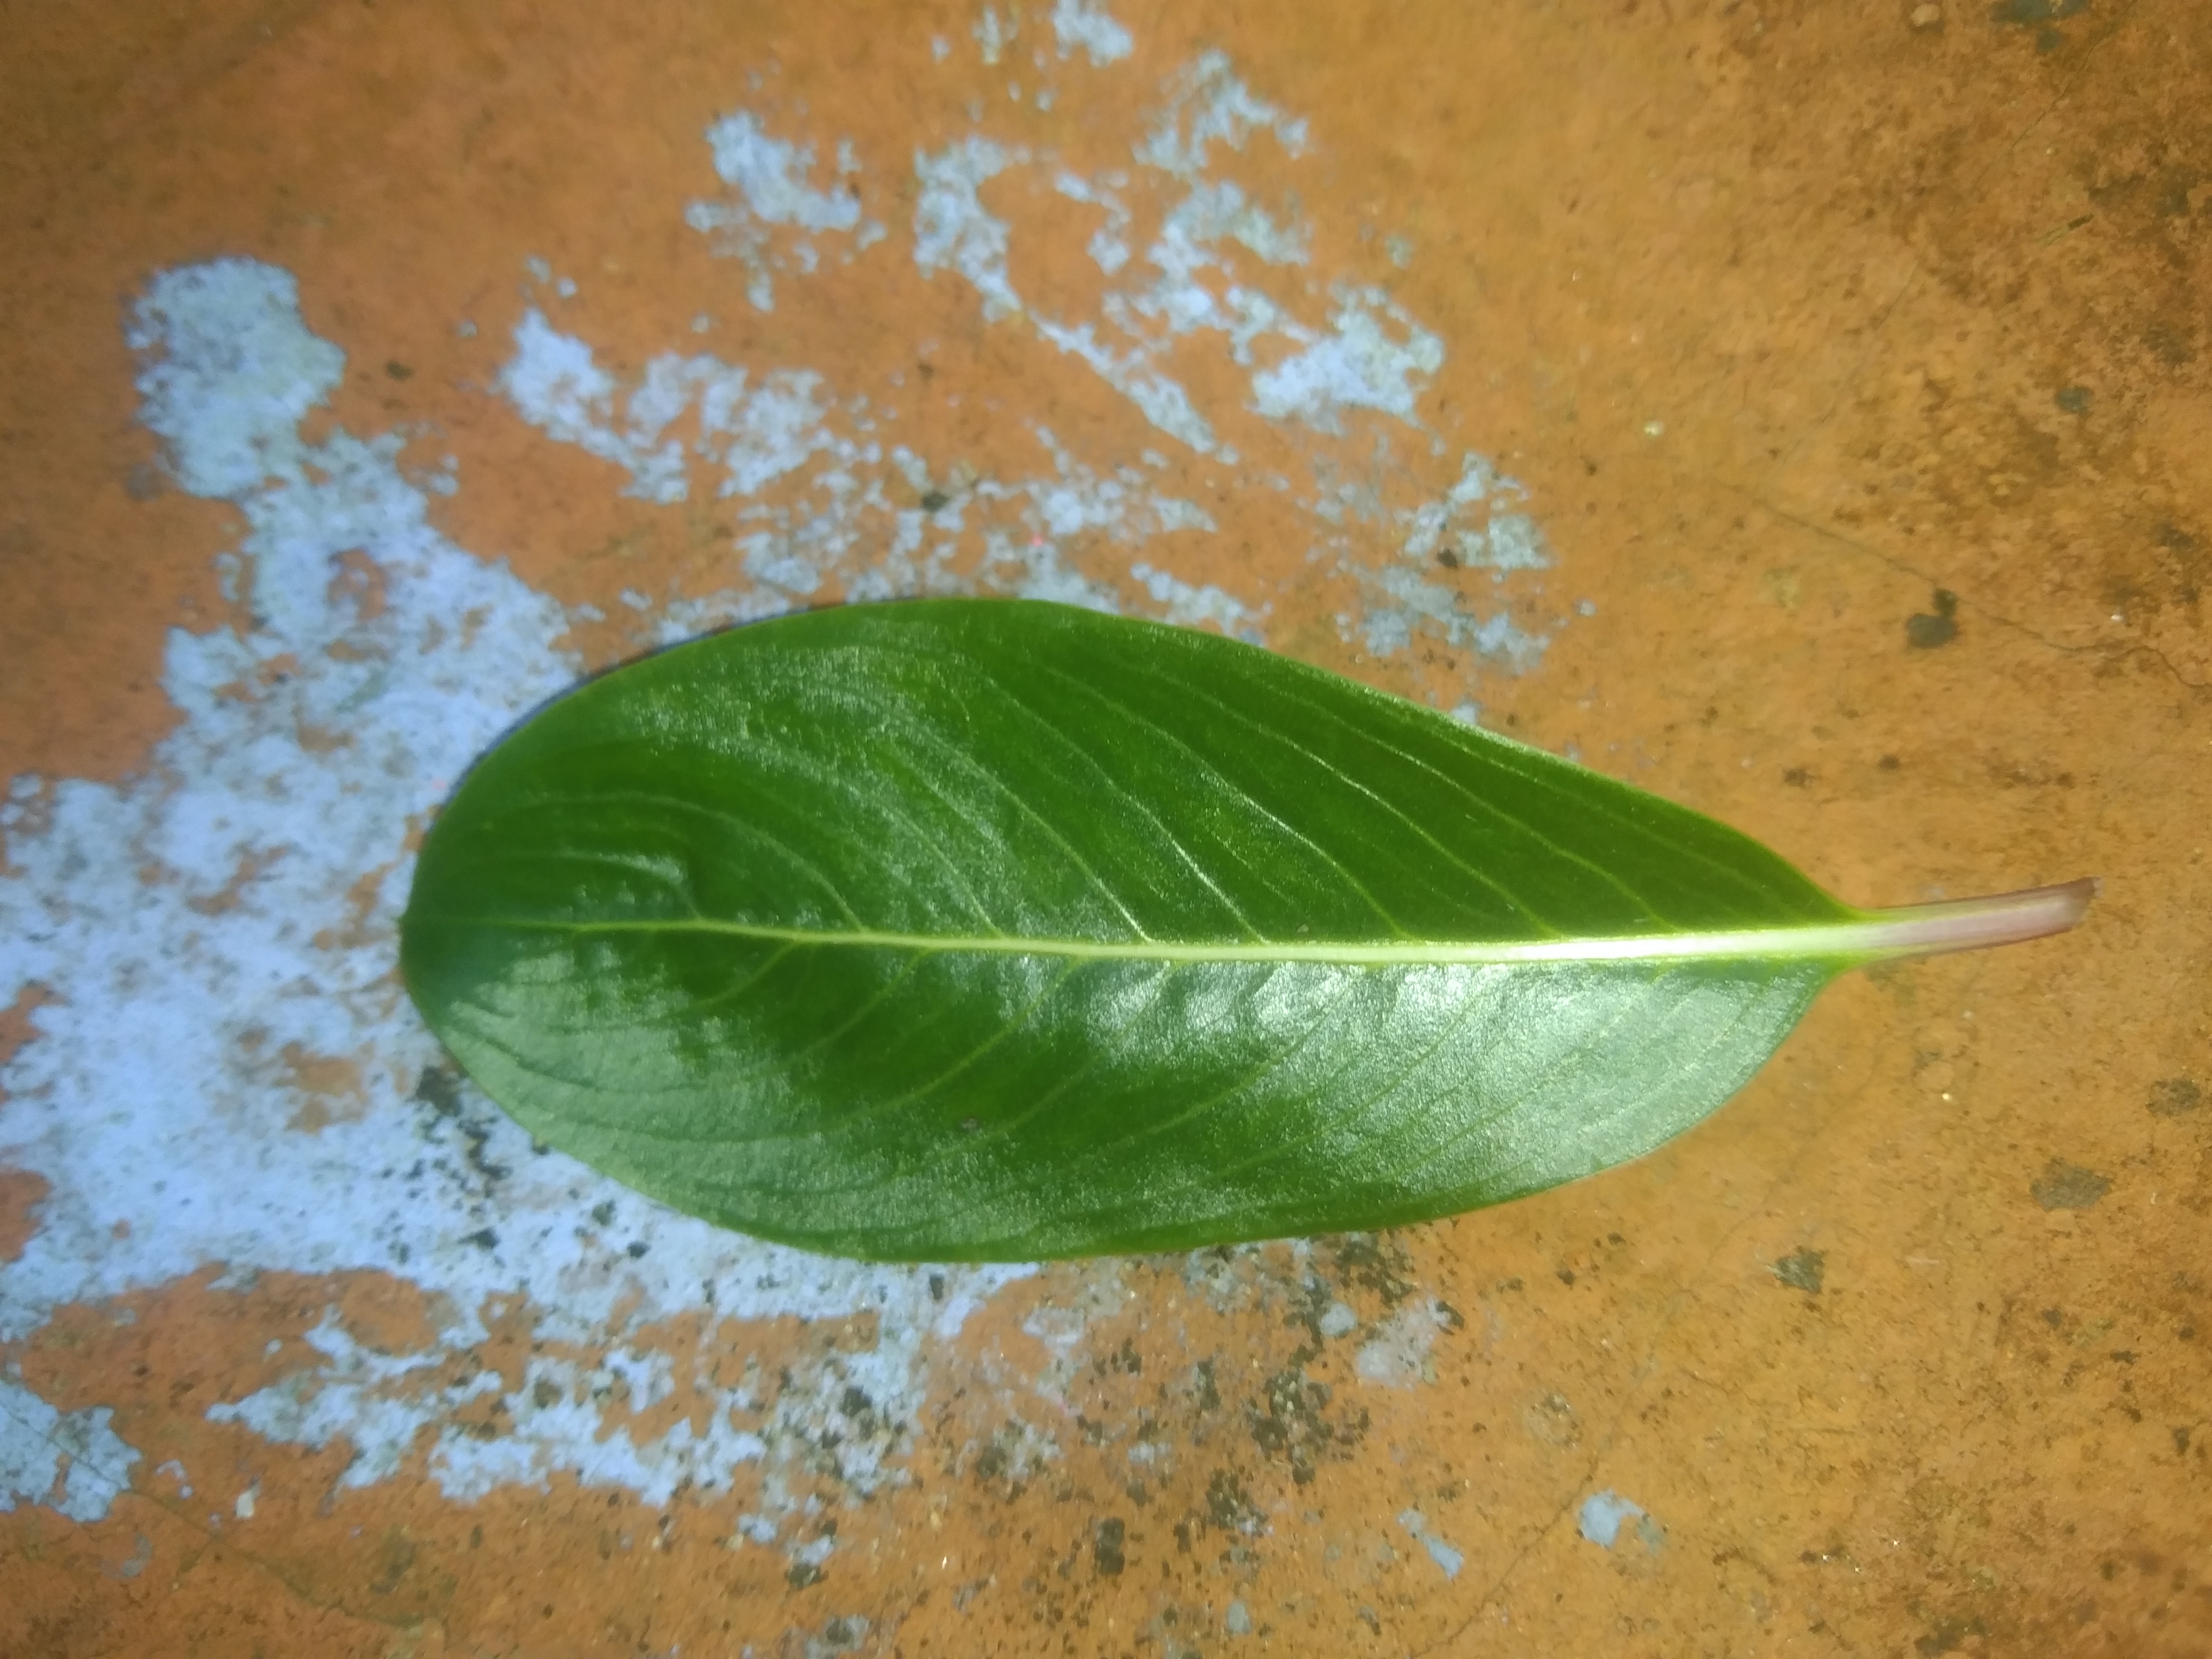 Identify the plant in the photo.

rose periwinkle
